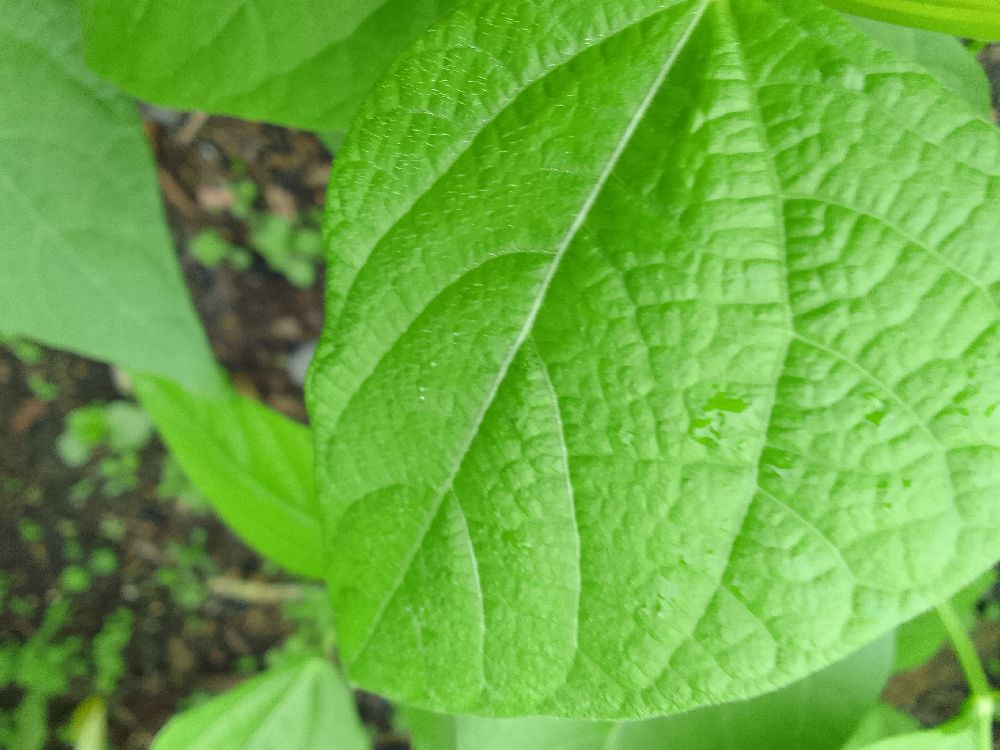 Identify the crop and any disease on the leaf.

common bean, healthy
